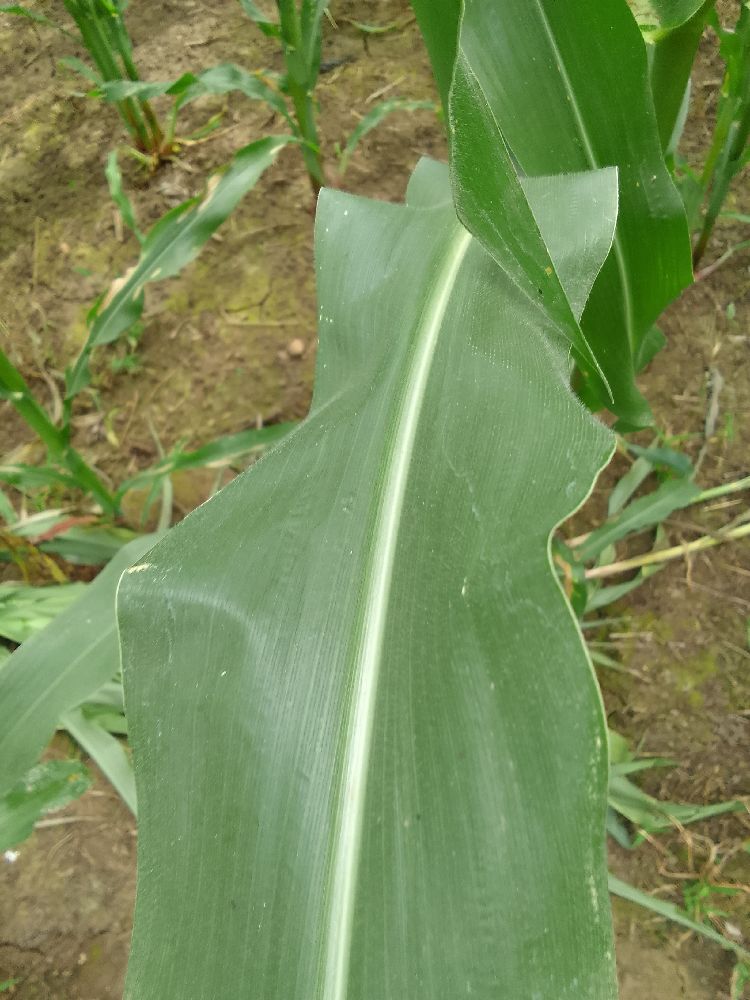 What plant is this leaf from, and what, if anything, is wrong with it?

maize, healthy
